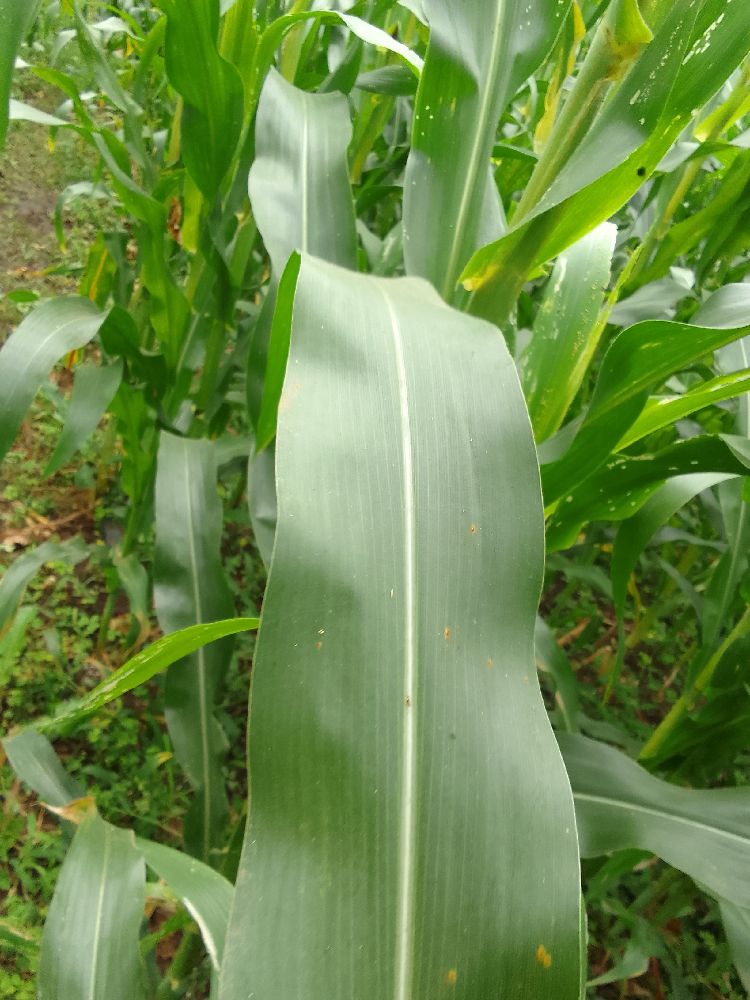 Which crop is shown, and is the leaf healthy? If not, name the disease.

maize, healthy
